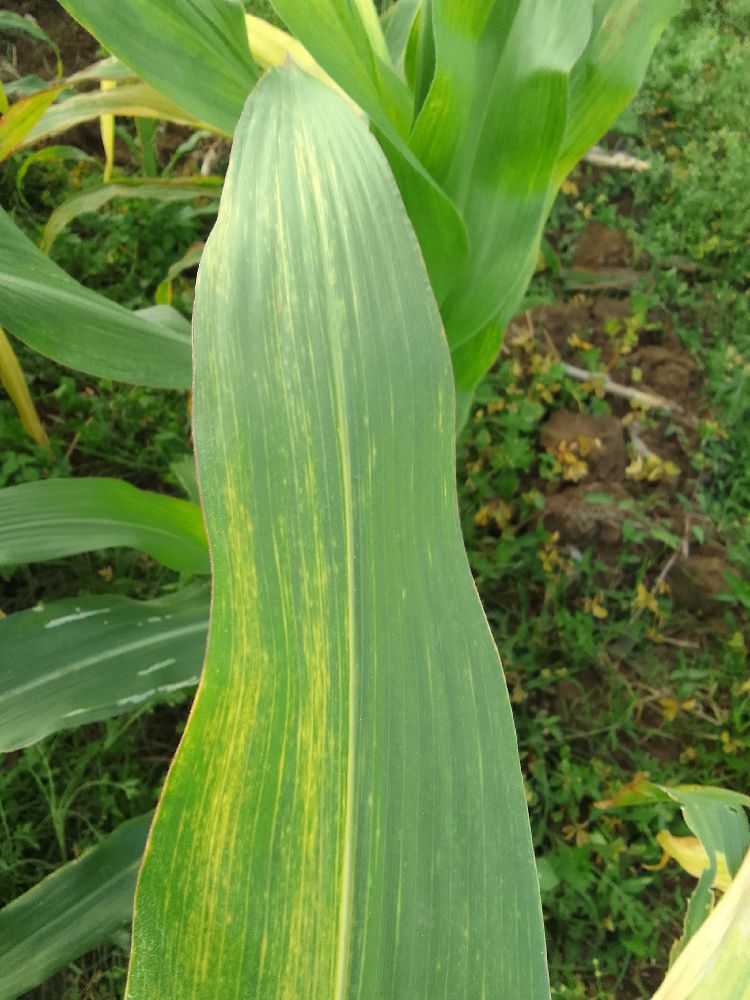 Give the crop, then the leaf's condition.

maize, maize lethal necrosis
